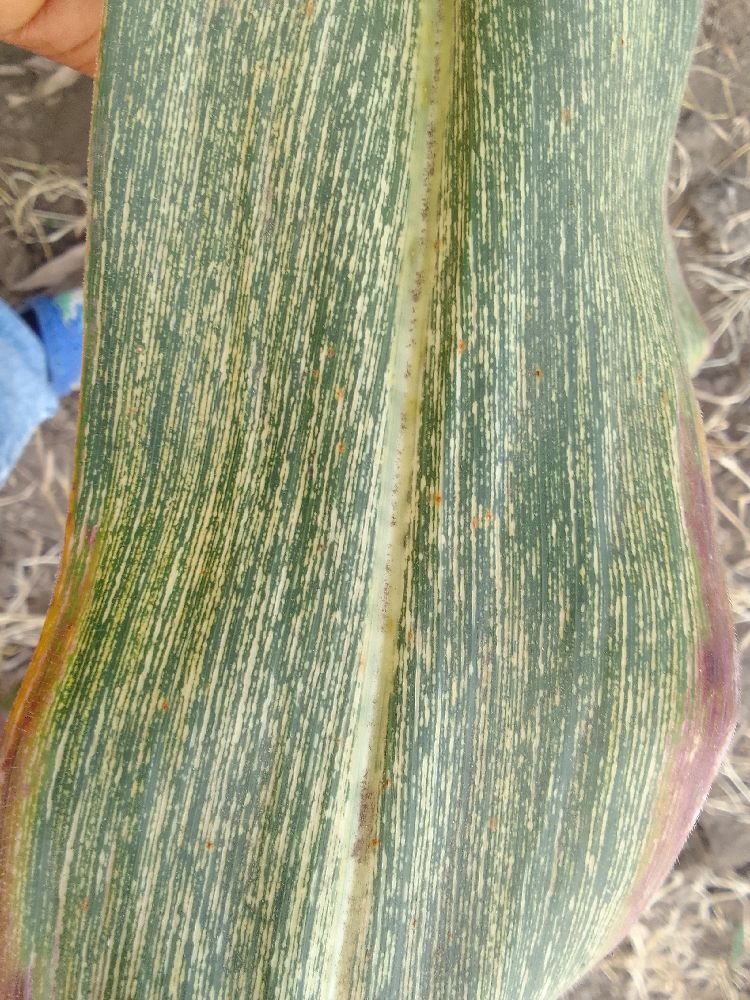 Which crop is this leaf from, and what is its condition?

maize, maize streak virus
